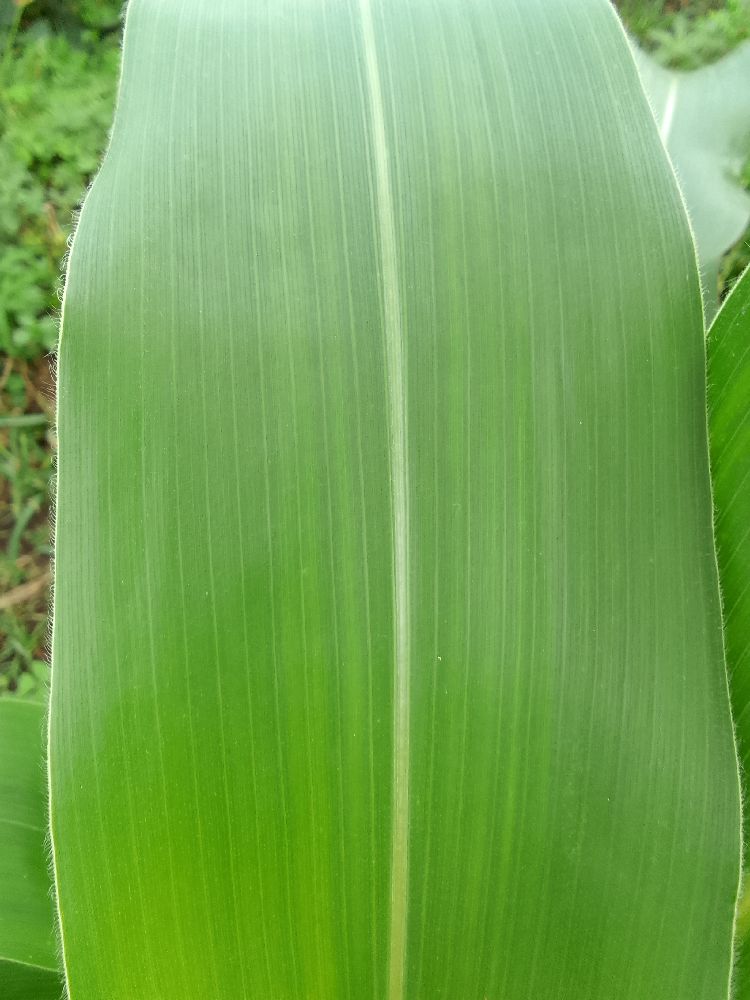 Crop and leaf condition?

maize, healthy
